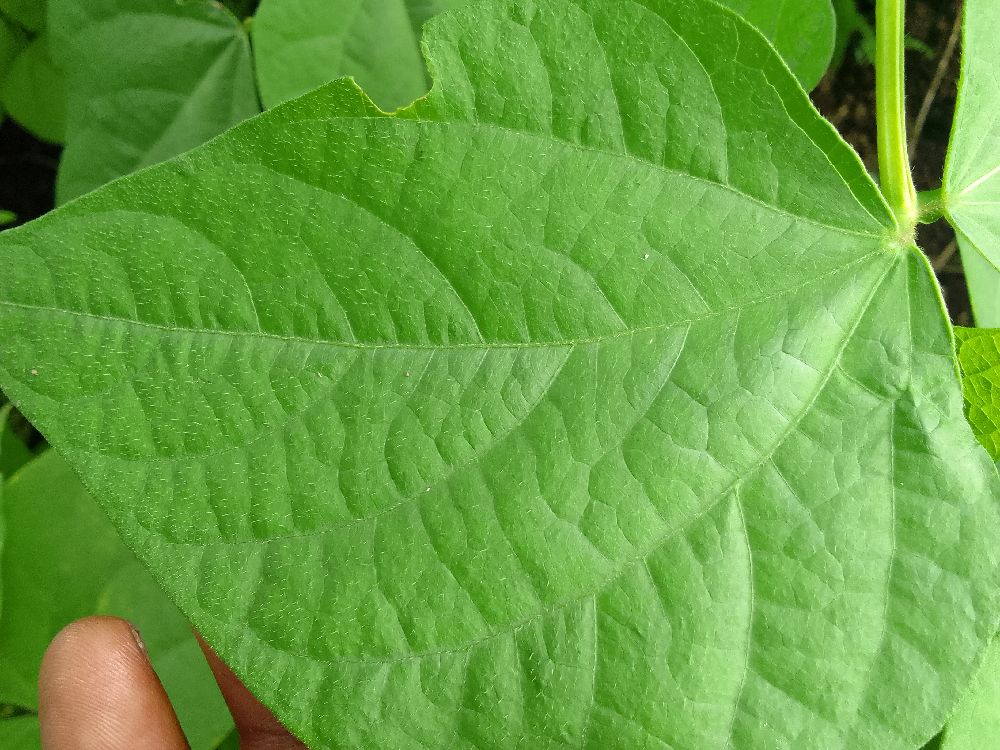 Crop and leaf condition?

common bean, healthy
